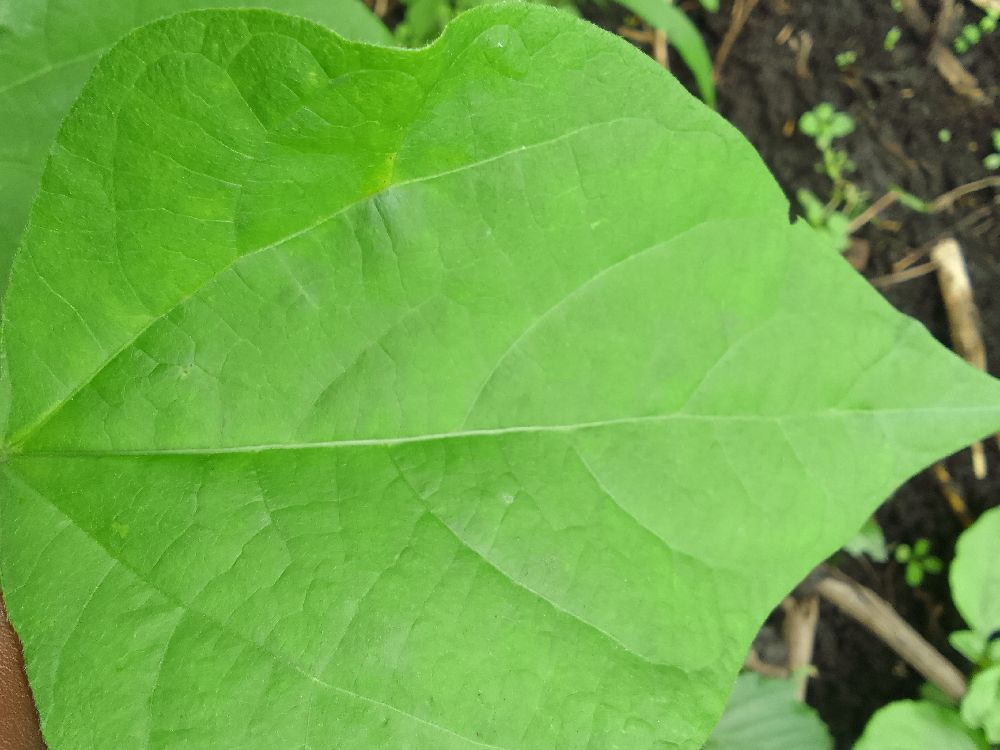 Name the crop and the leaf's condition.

common bean, healthy
